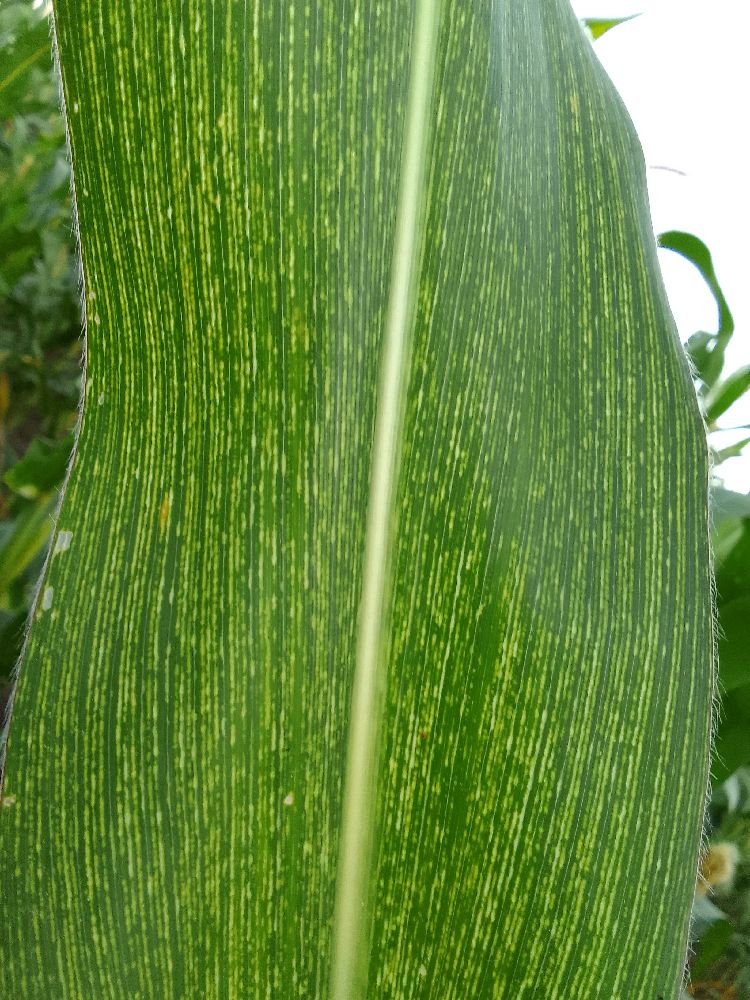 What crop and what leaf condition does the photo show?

maize, maize streak virus
